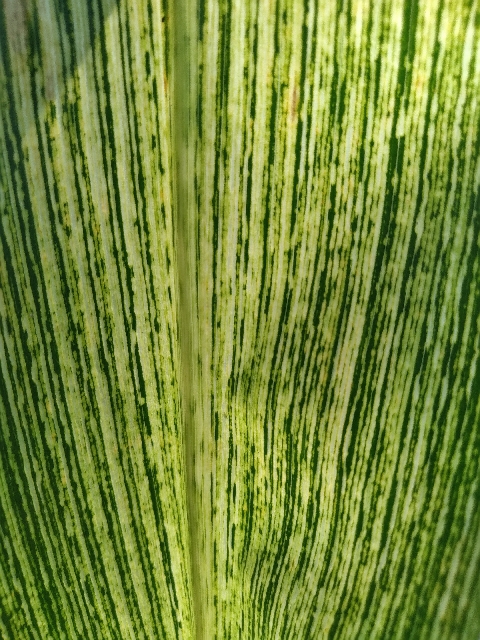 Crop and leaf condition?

maize, maize streak virus
